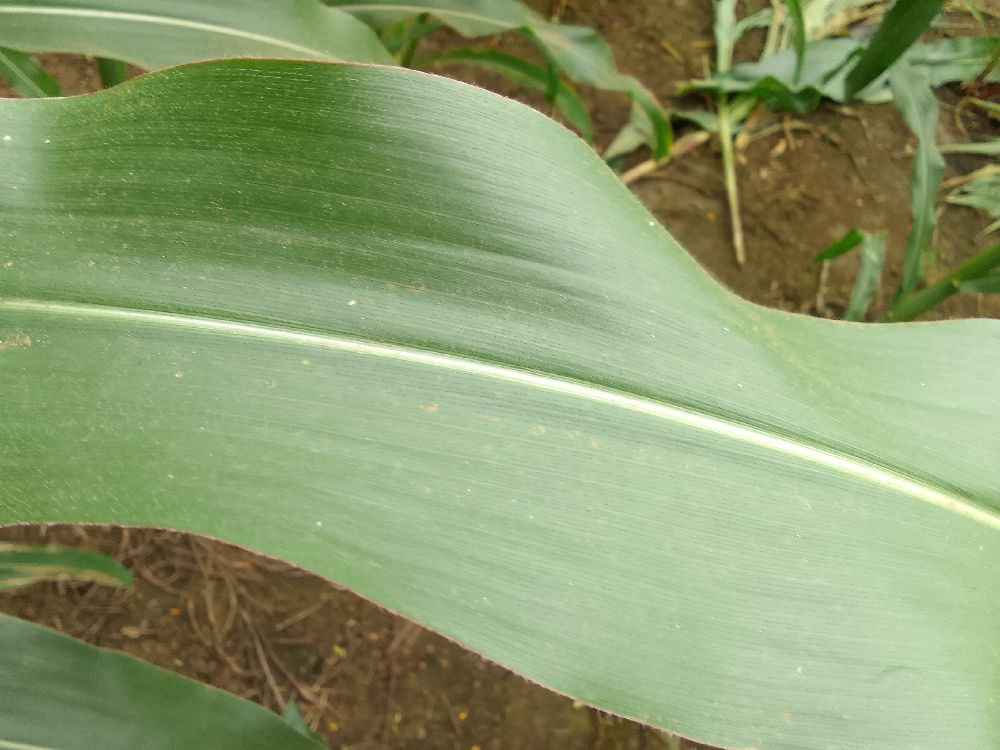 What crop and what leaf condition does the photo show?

maize, healthy
